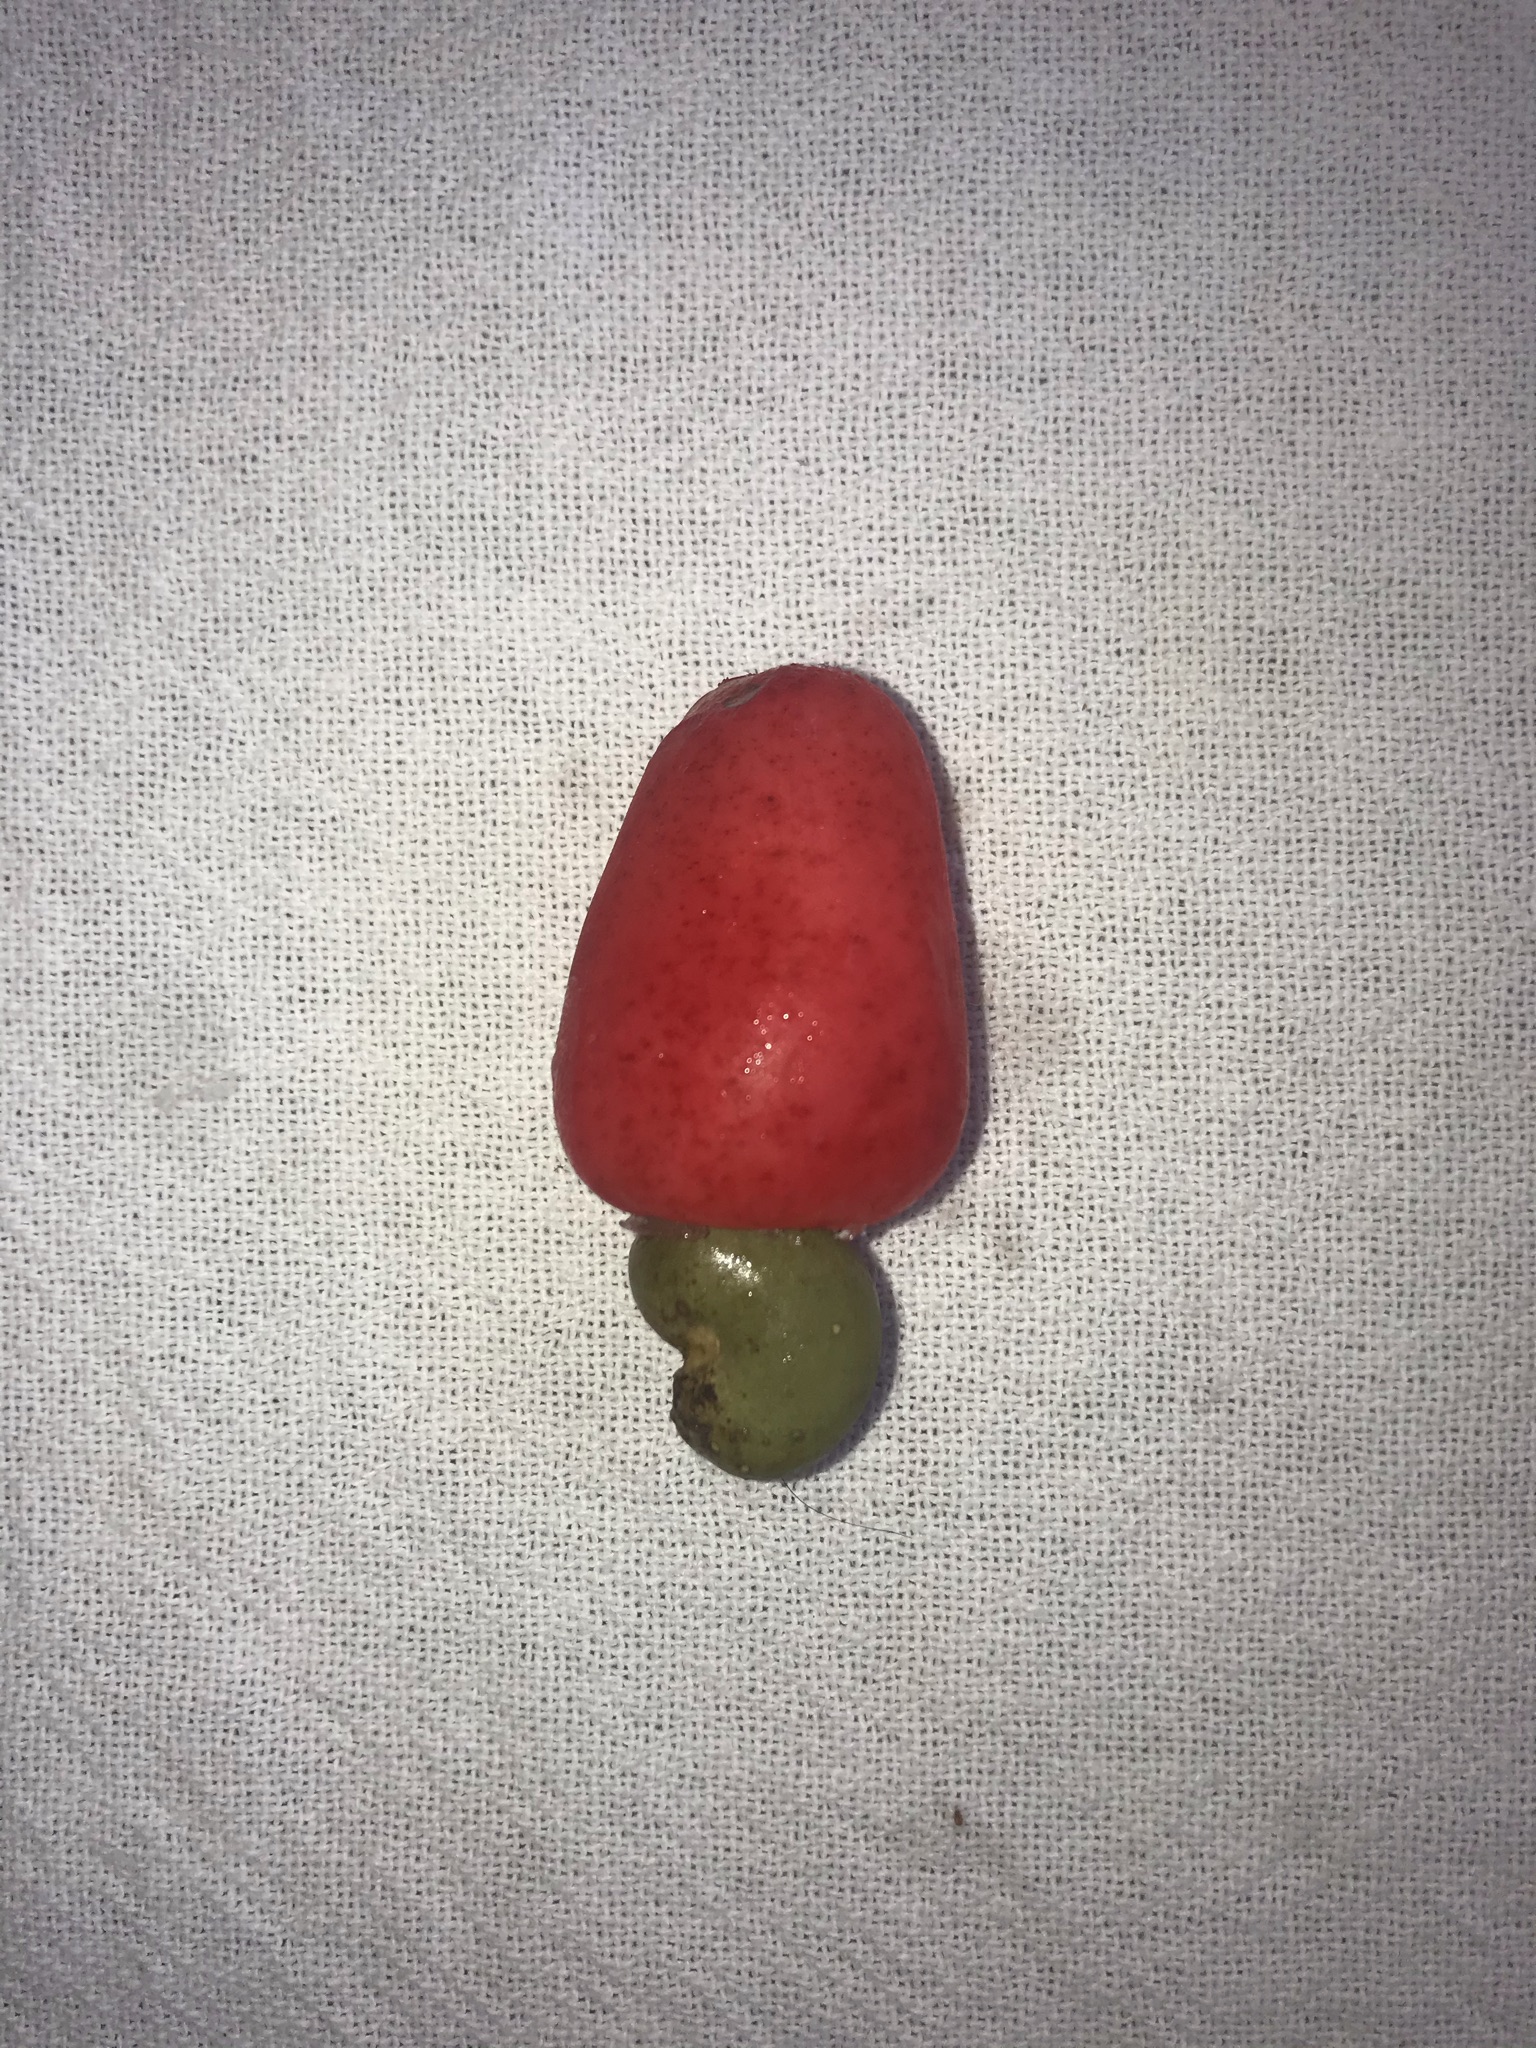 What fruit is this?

caju vermelho
